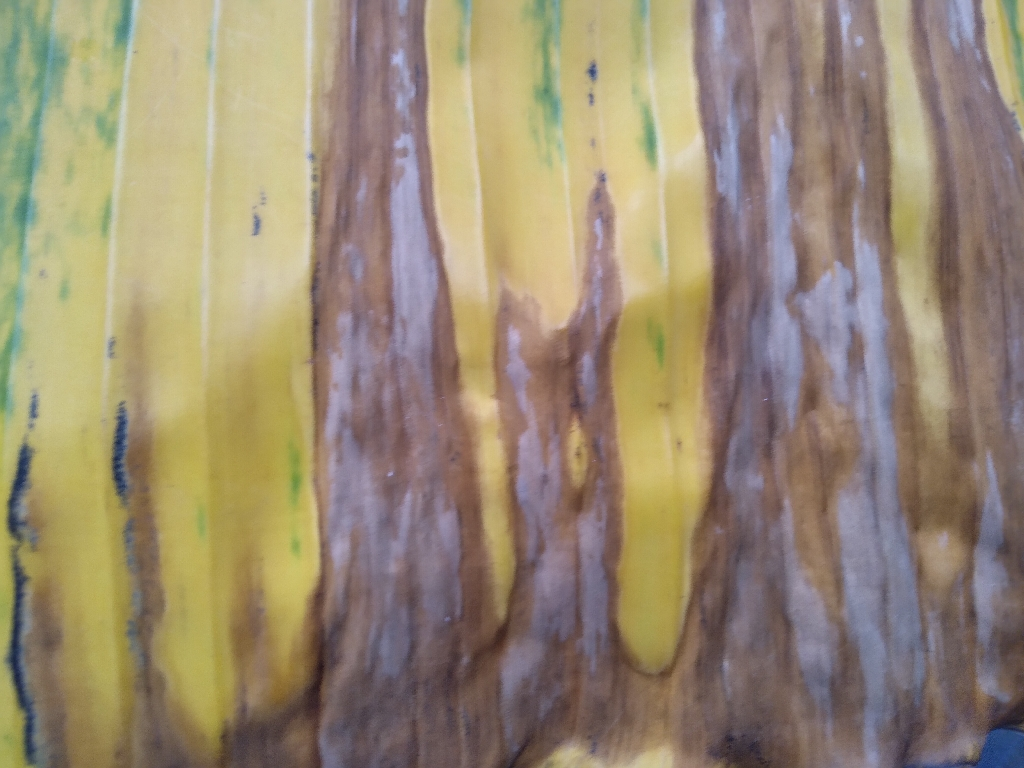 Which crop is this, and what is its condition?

banana, fusarium wilt race 1
